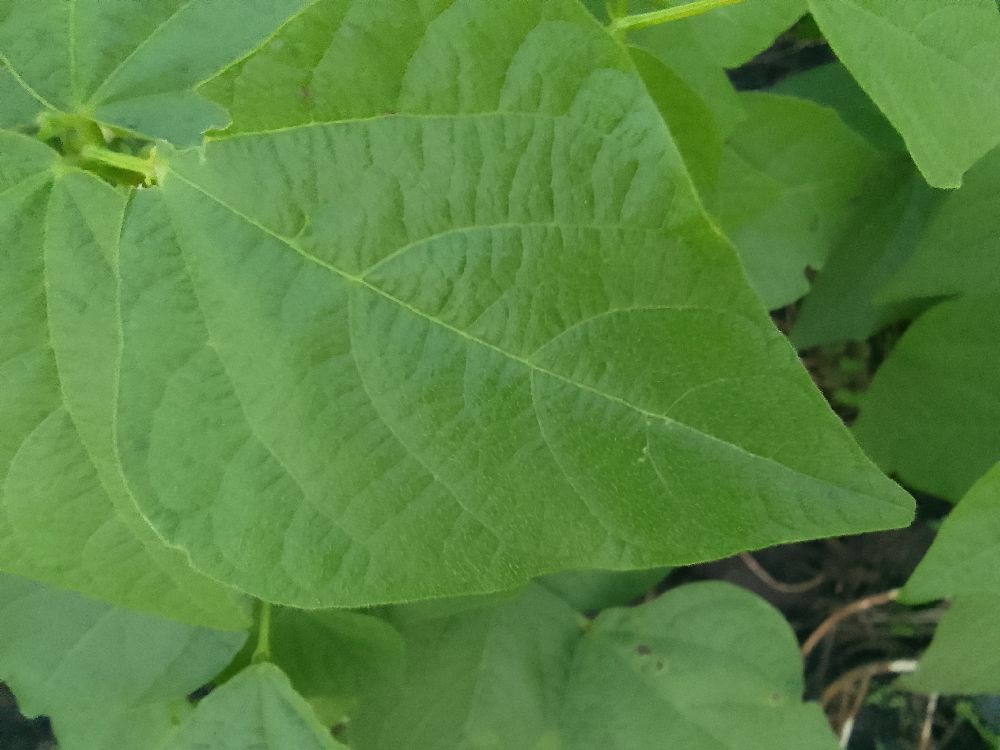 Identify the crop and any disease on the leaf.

common bean, healthy
